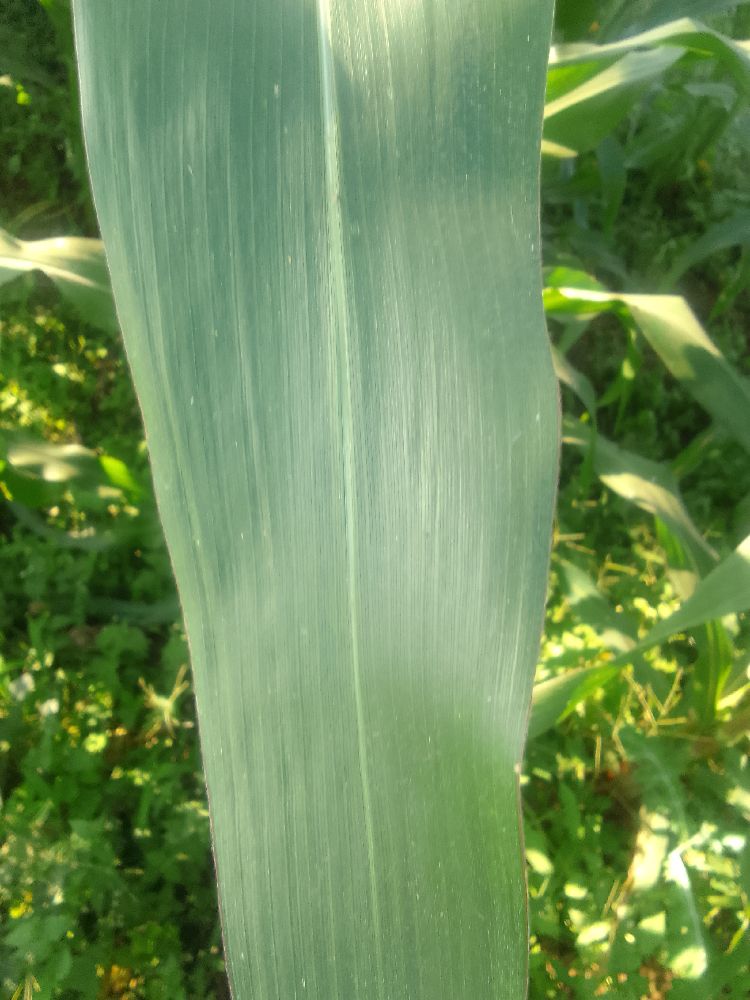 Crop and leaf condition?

maize, healthy
